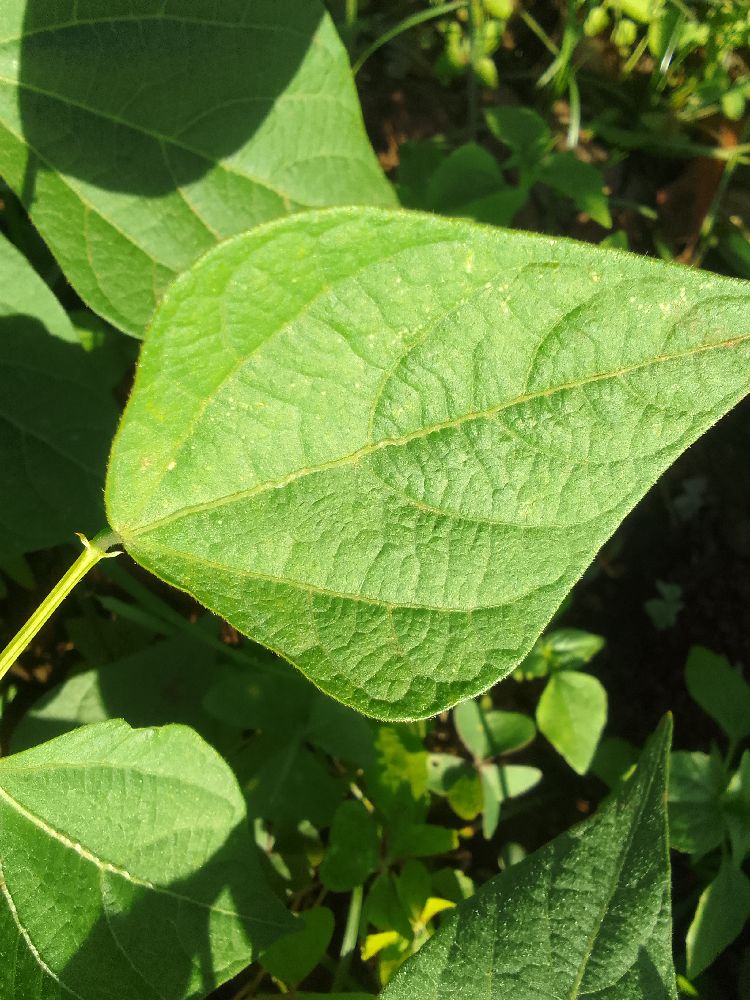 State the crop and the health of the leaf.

common bean, healthy
